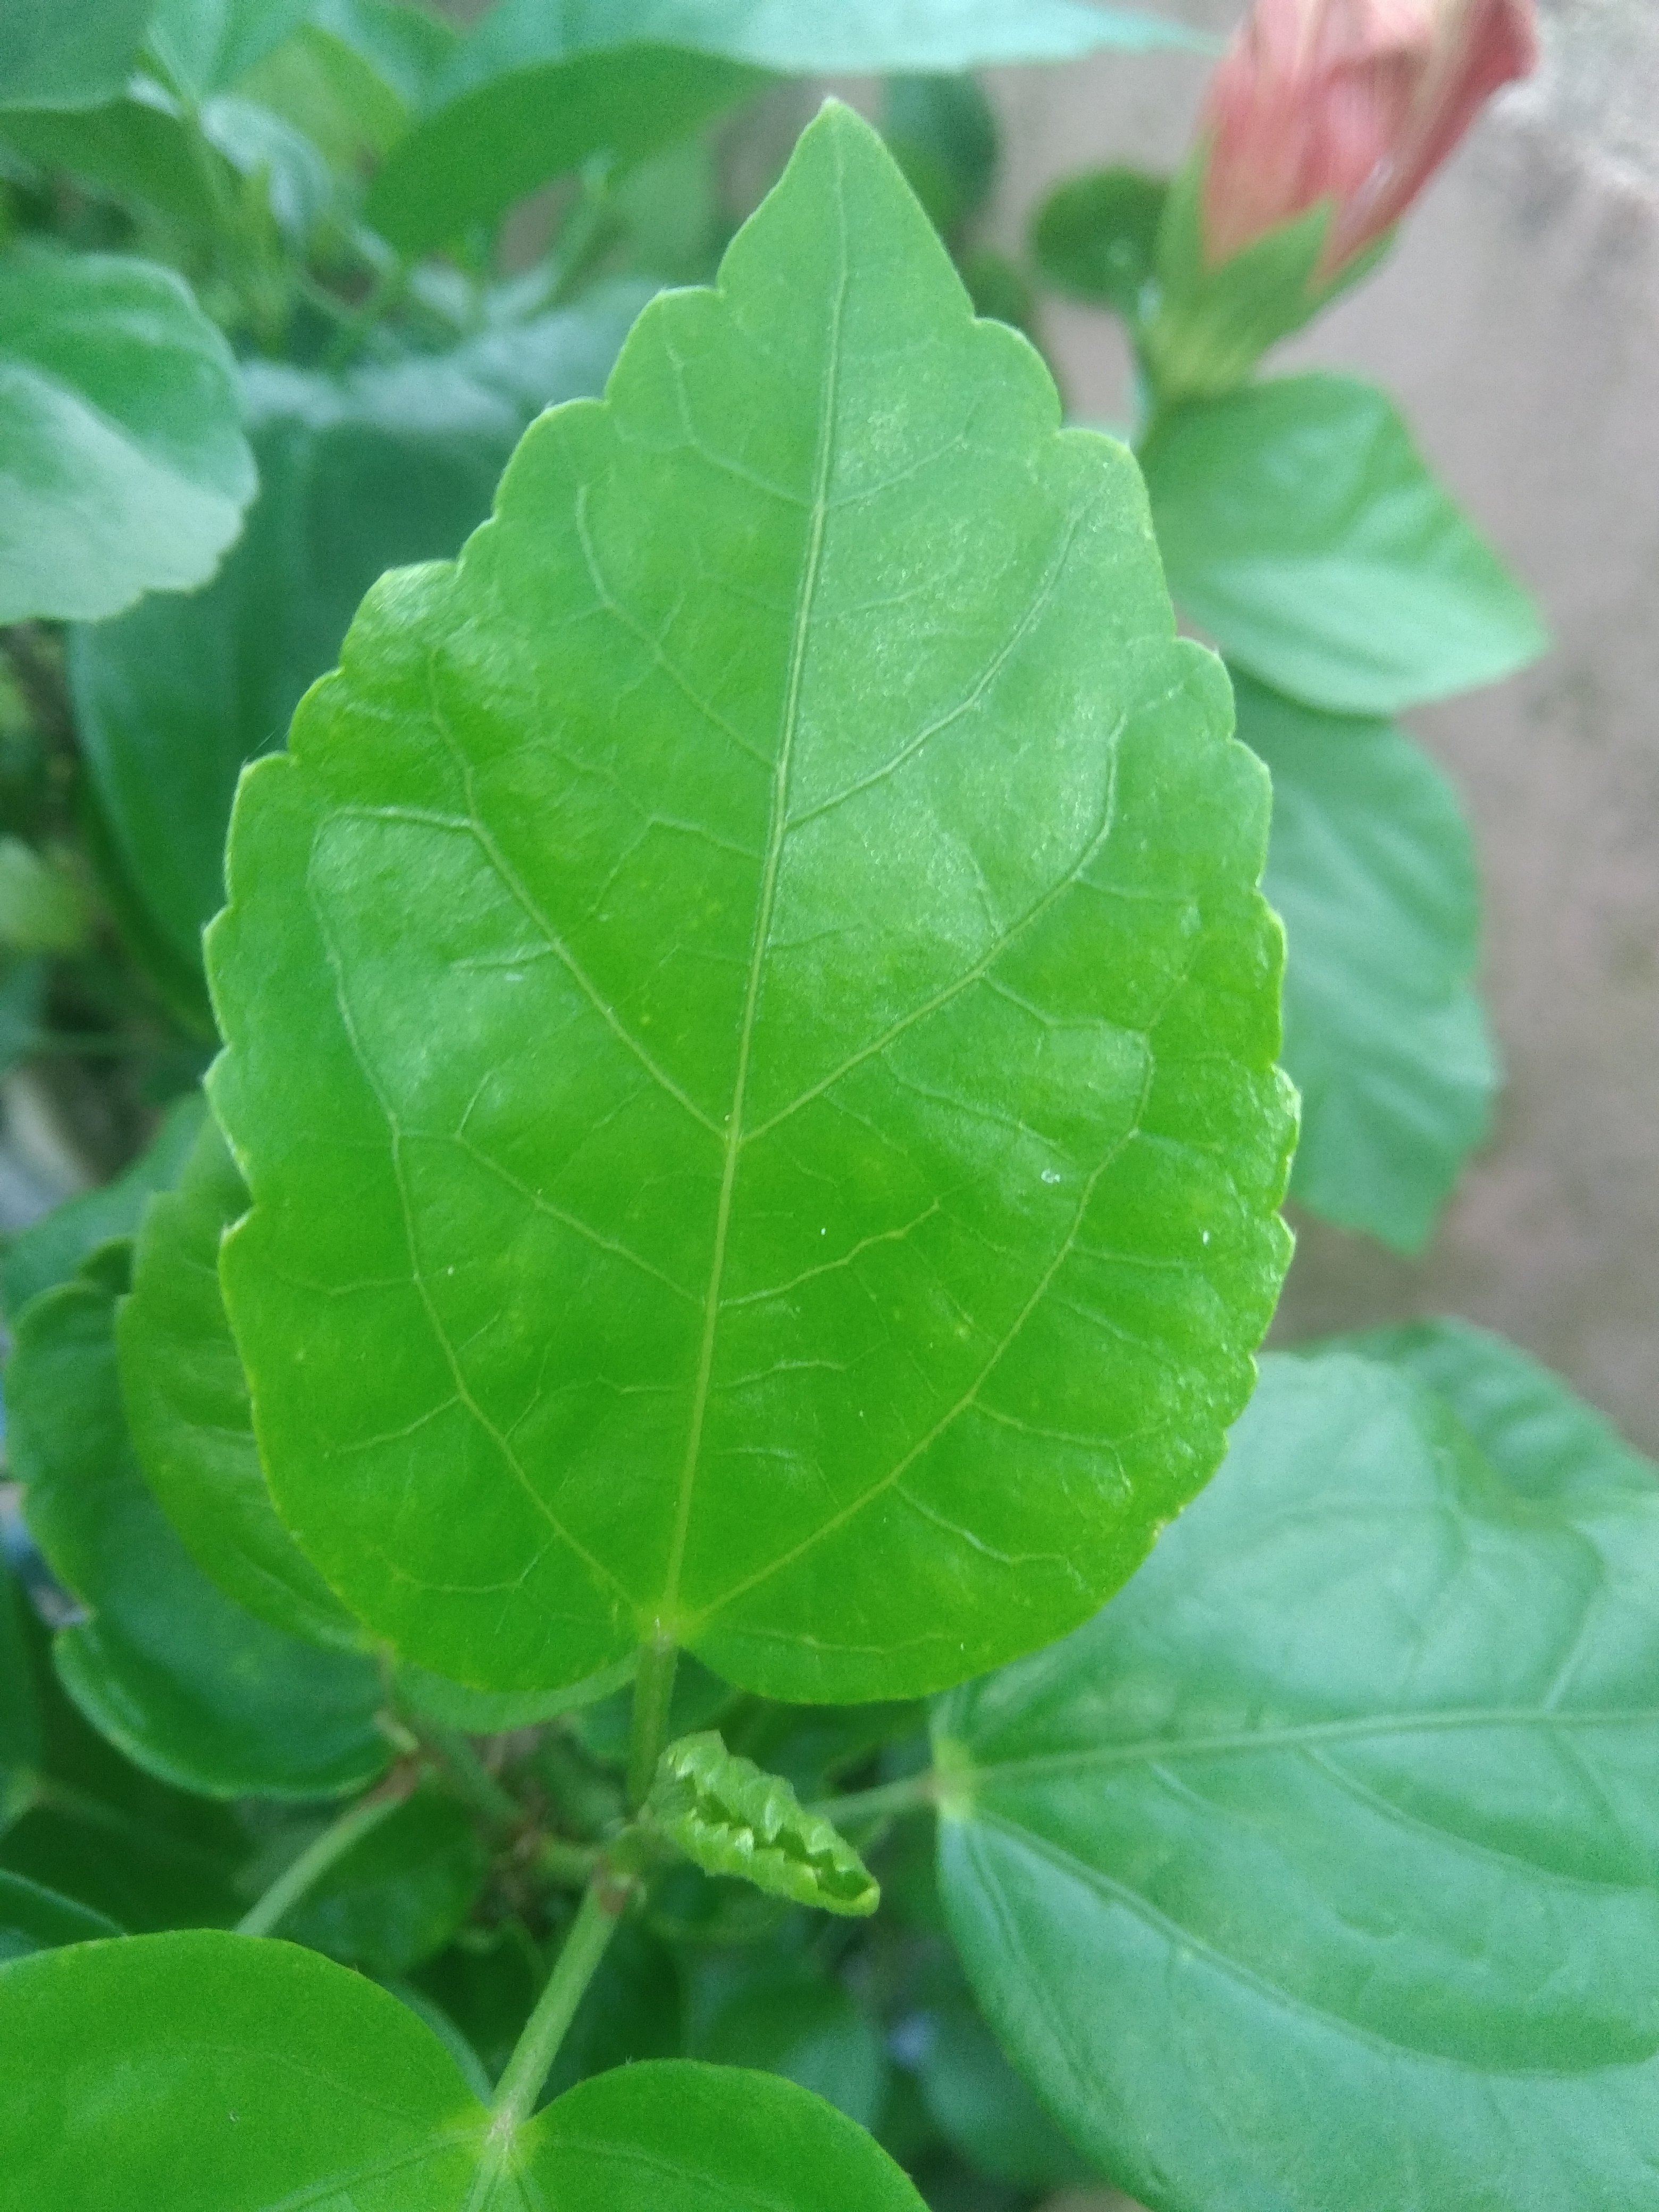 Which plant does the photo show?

hibiscus
